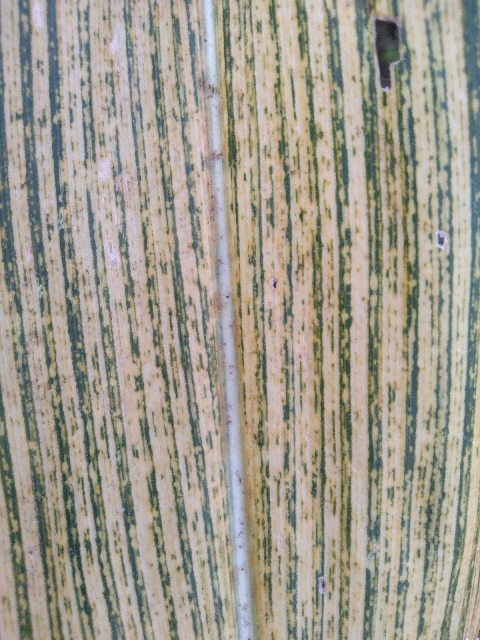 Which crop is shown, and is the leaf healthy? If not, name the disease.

maize, maize streak virus
